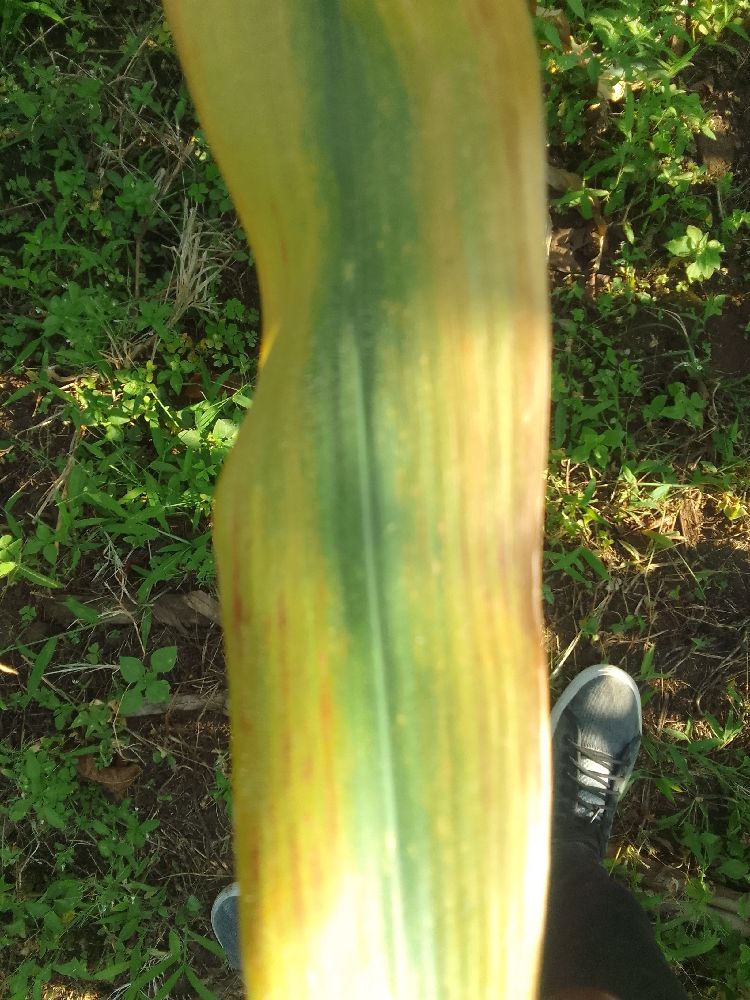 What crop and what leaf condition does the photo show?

maize, maize lethal necrosis
